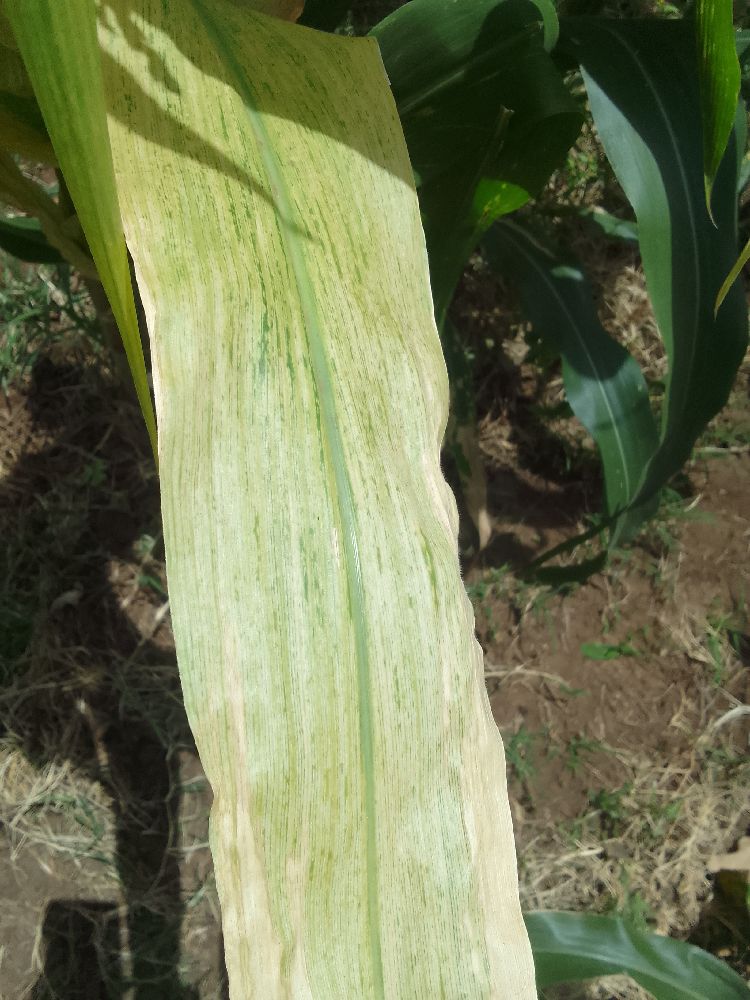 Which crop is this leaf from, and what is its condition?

maize, maize lethal necrosis
